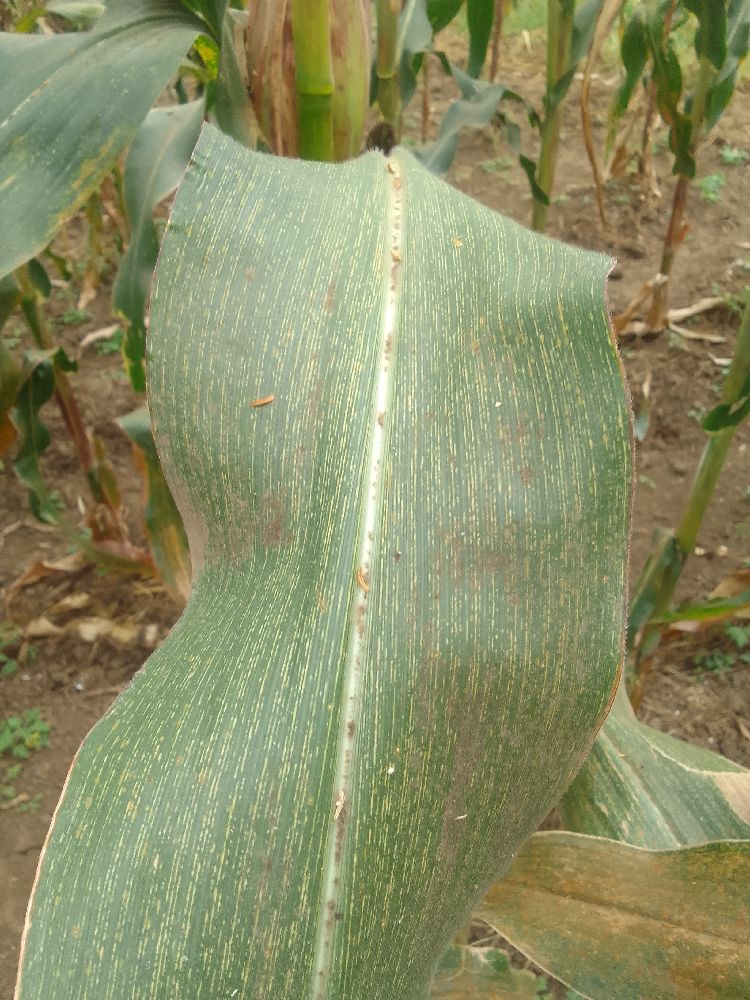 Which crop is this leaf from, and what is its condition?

maize, maize streak virus
